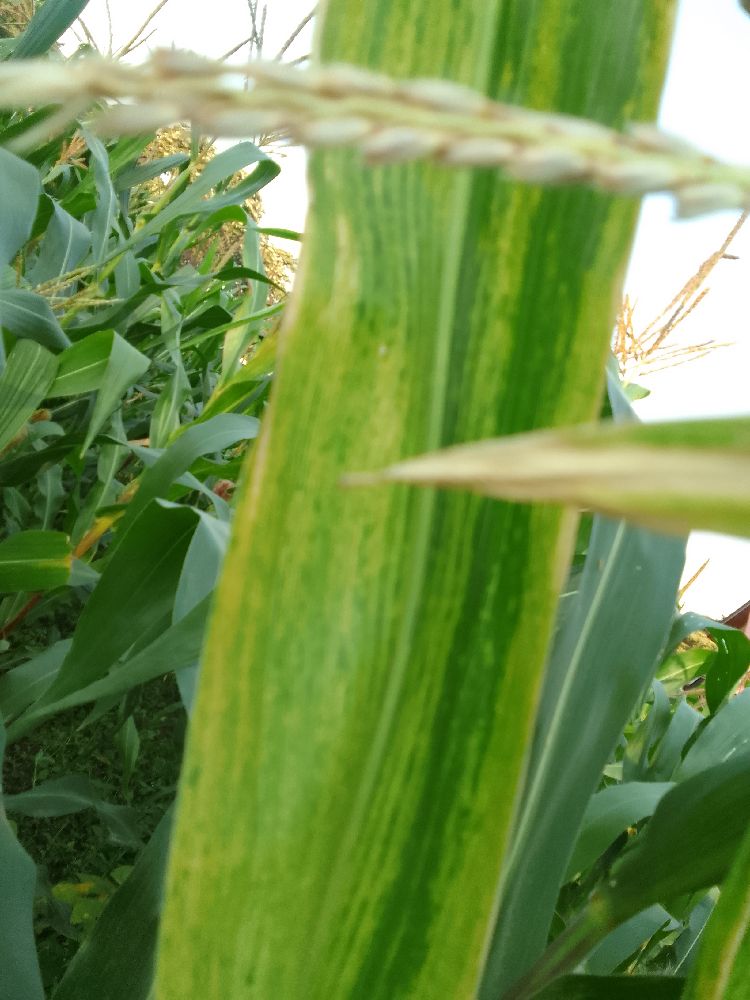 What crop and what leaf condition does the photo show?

maize, maize lethal necrosis
